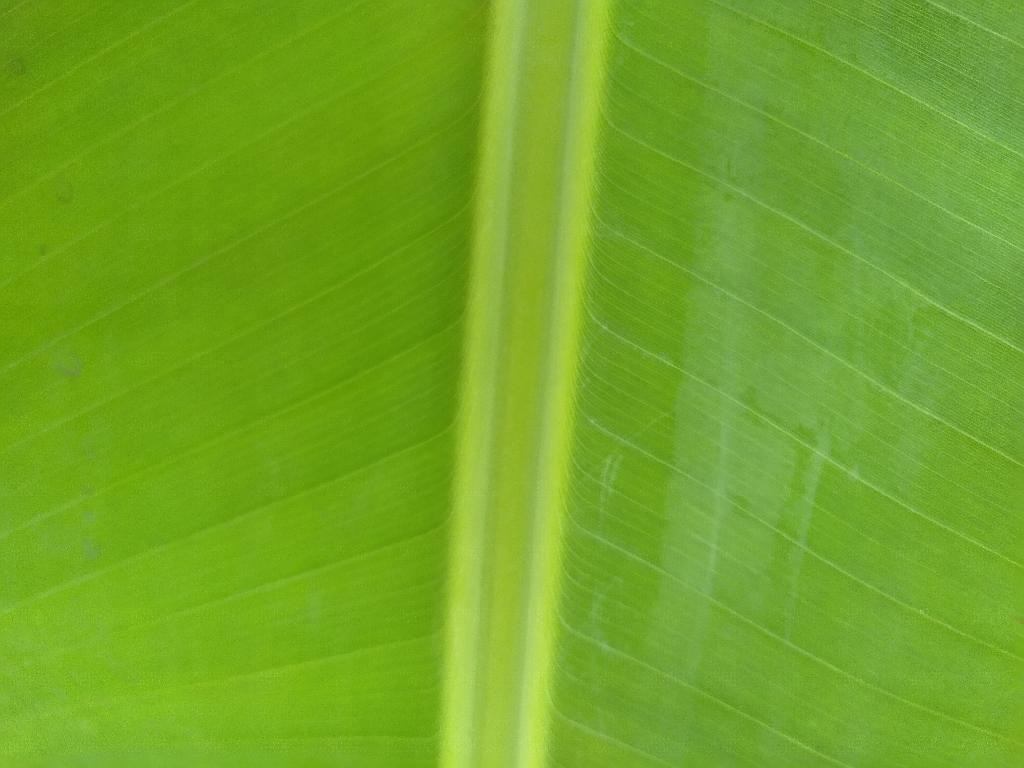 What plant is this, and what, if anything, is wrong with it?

banana, healthy
